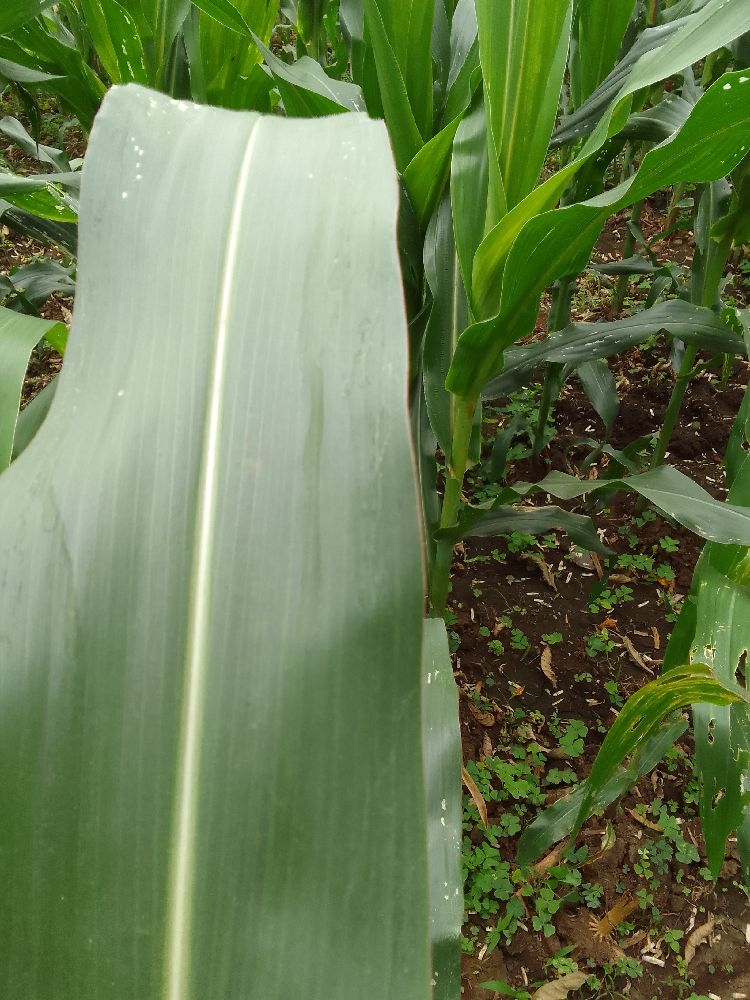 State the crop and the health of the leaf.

maize, healthy
